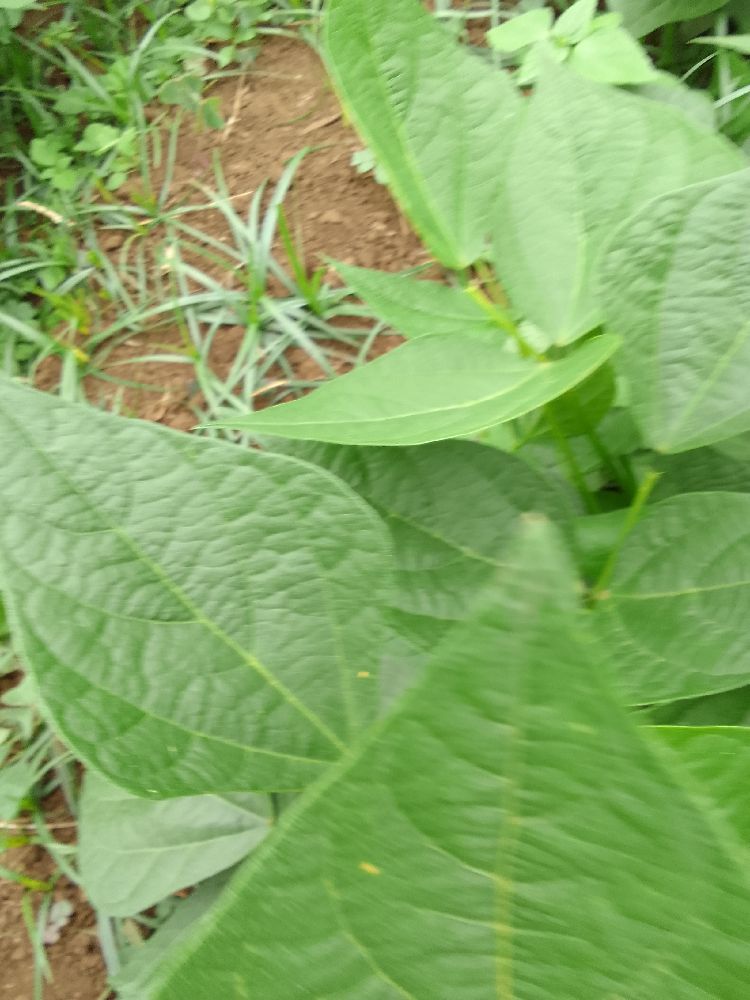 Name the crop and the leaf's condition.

common bean, healthy
